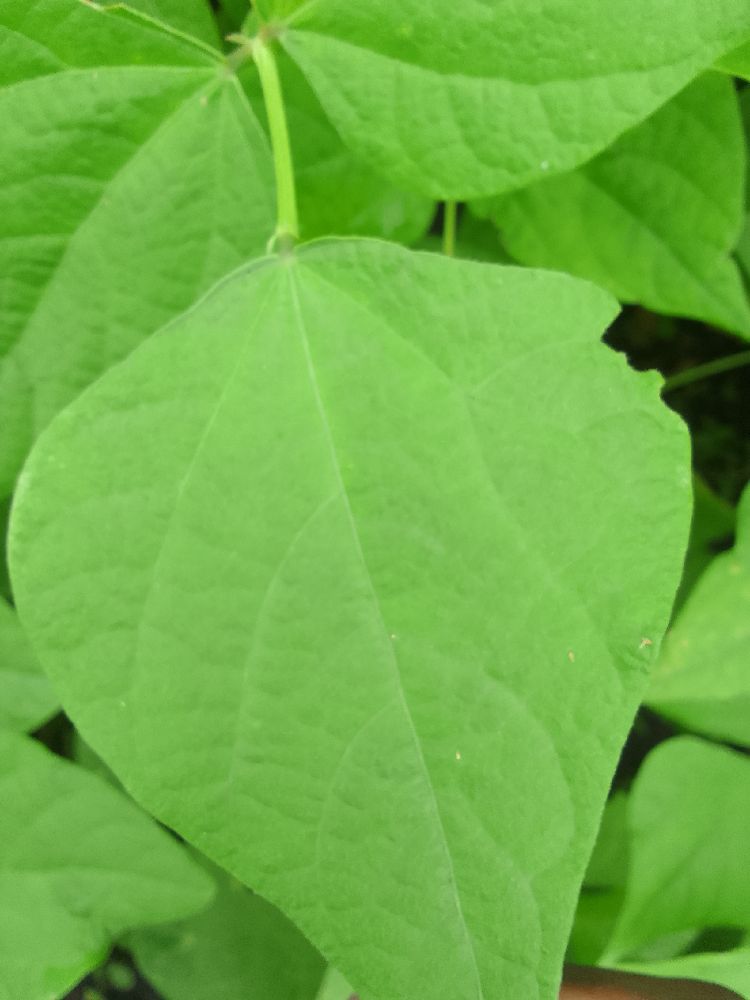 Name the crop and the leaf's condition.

common bean, healthy
